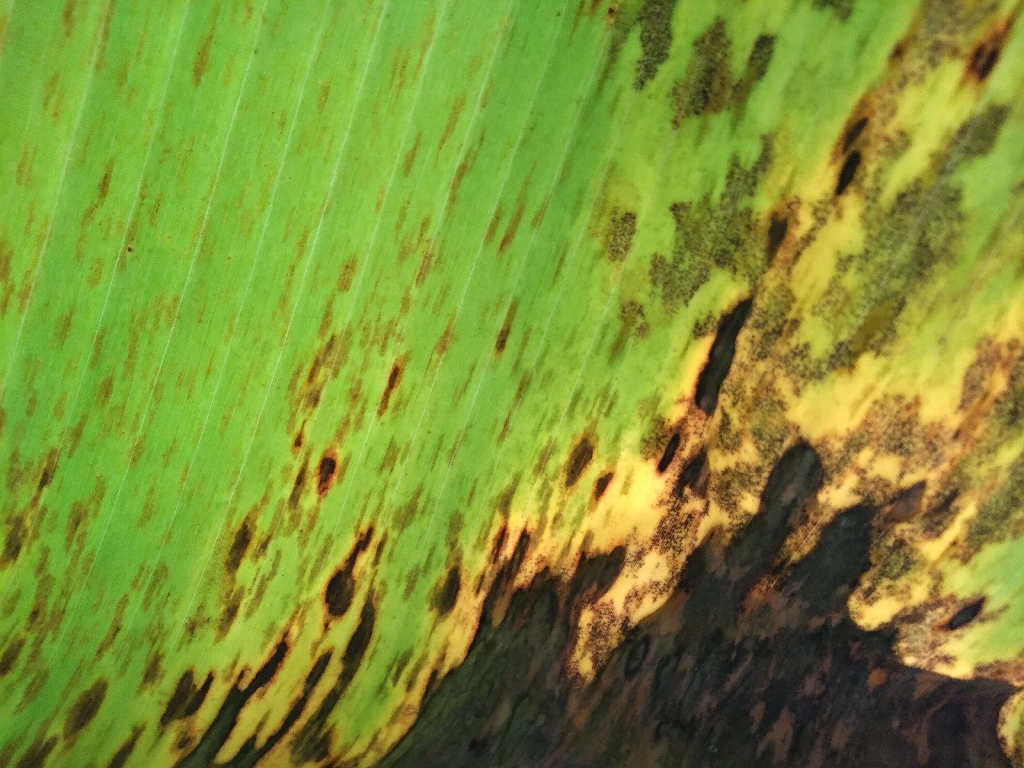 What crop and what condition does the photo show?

banana, black sigatoka
